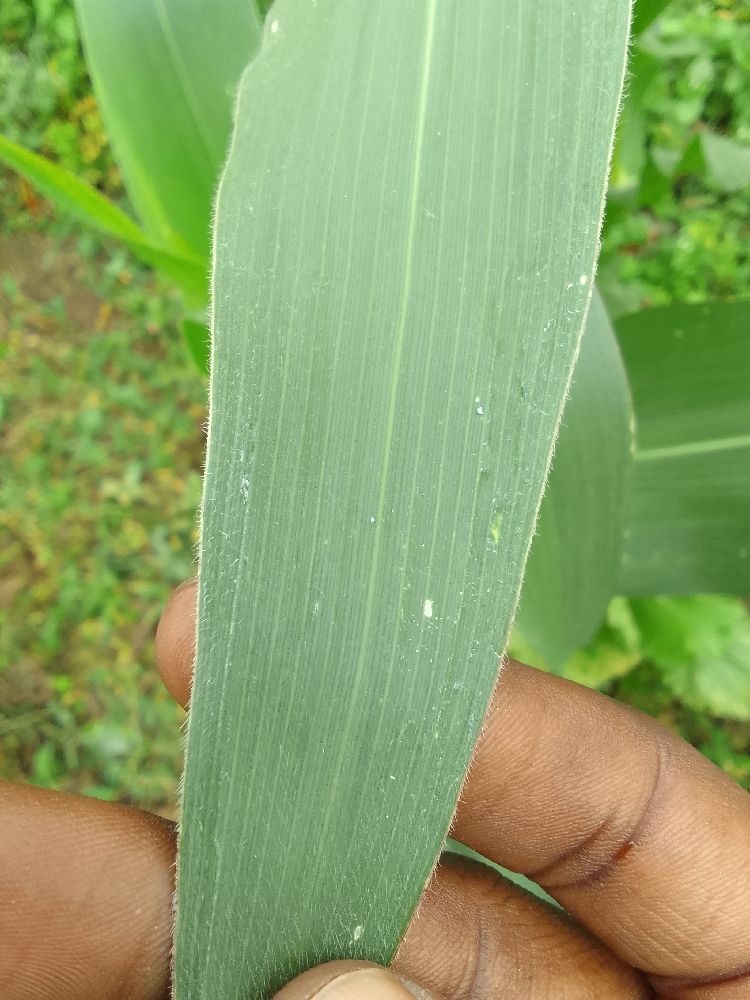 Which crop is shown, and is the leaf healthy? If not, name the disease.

maize, healthy
